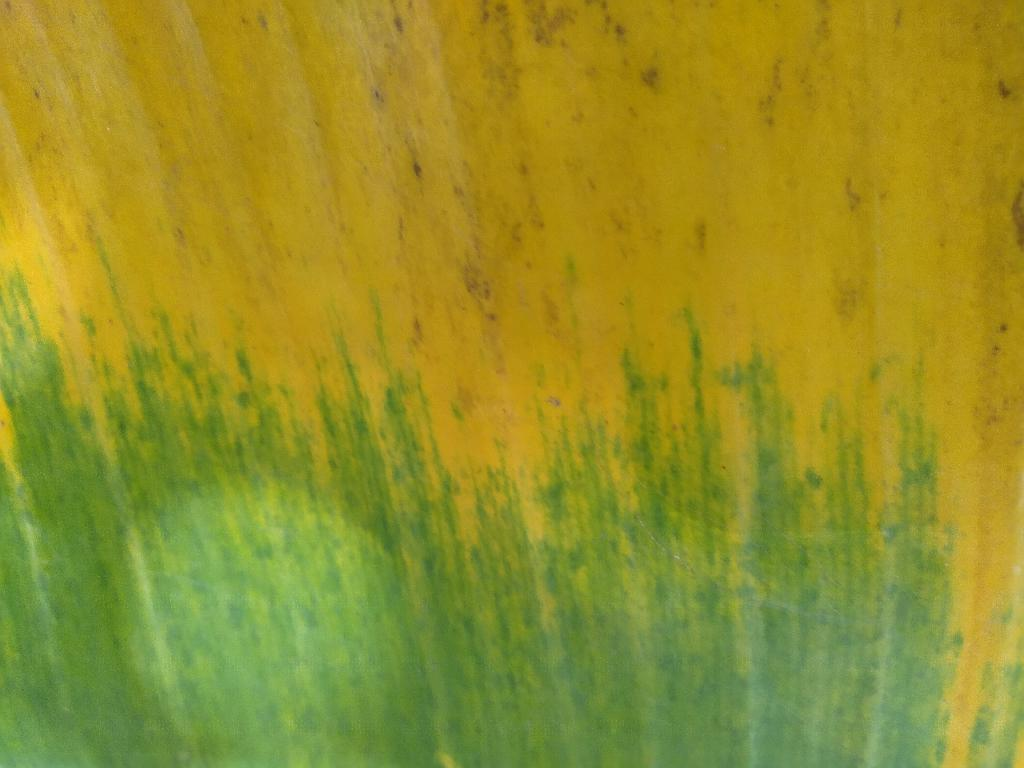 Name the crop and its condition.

banana, fusarium wilt race 1
